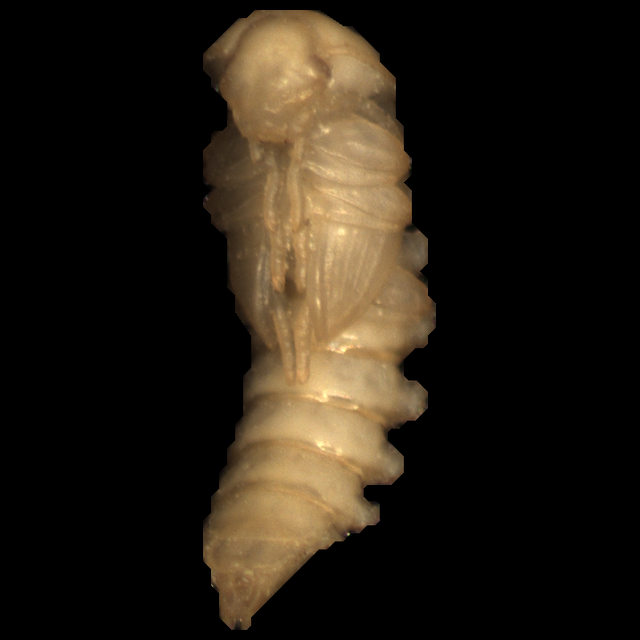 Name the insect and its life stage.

mealworm pupa
